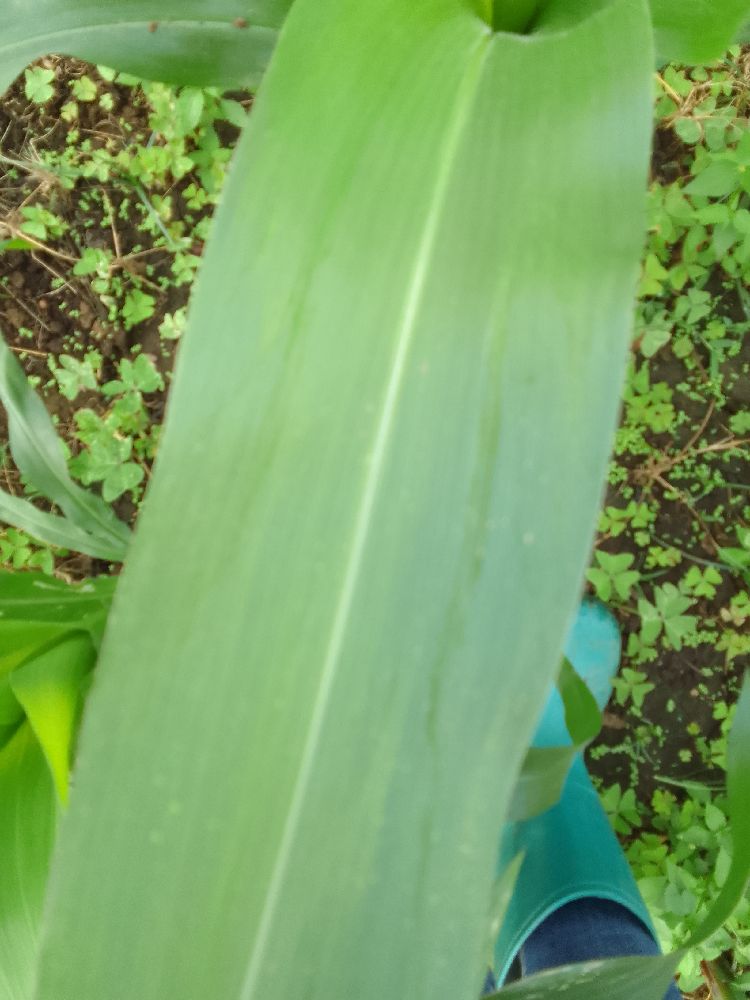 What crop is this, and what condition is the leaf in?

maize, healthy
